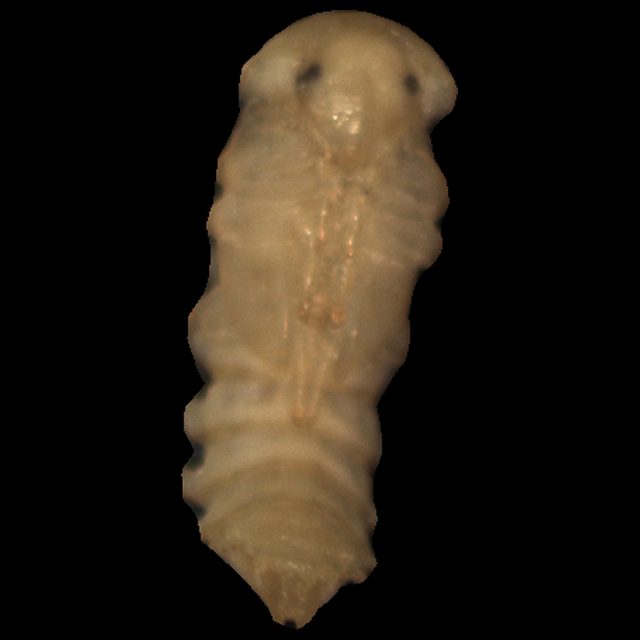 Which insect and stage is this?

mealworm pupa
